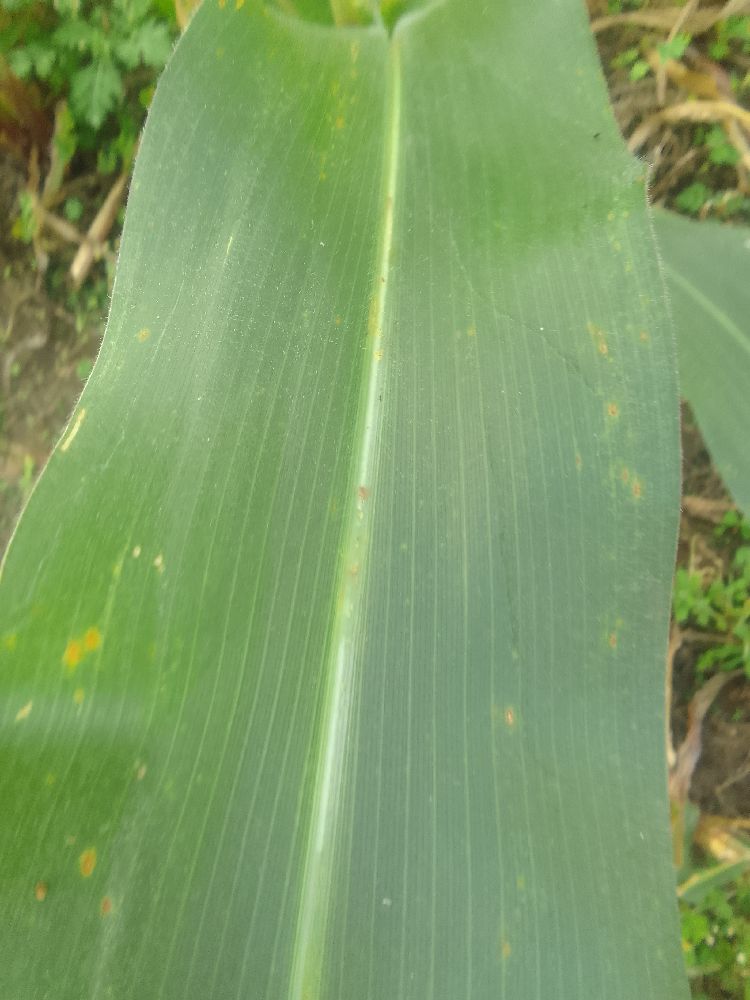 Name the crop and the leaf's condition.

maize, healthy
